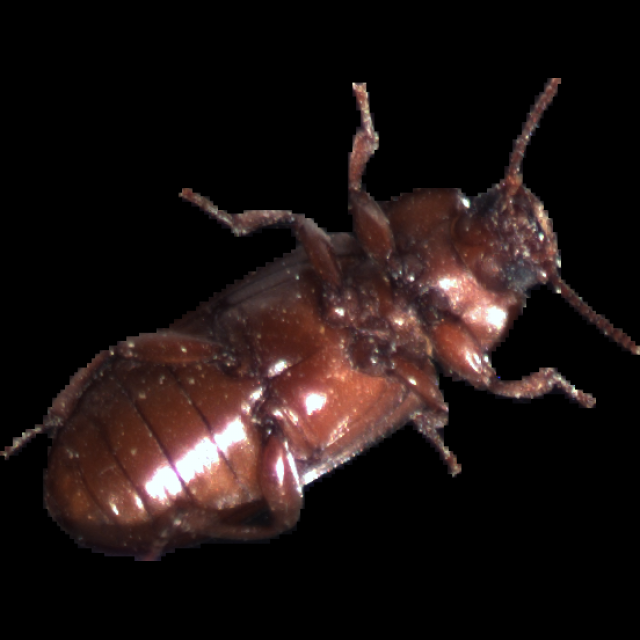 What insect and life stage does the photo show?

mealworm beetle
